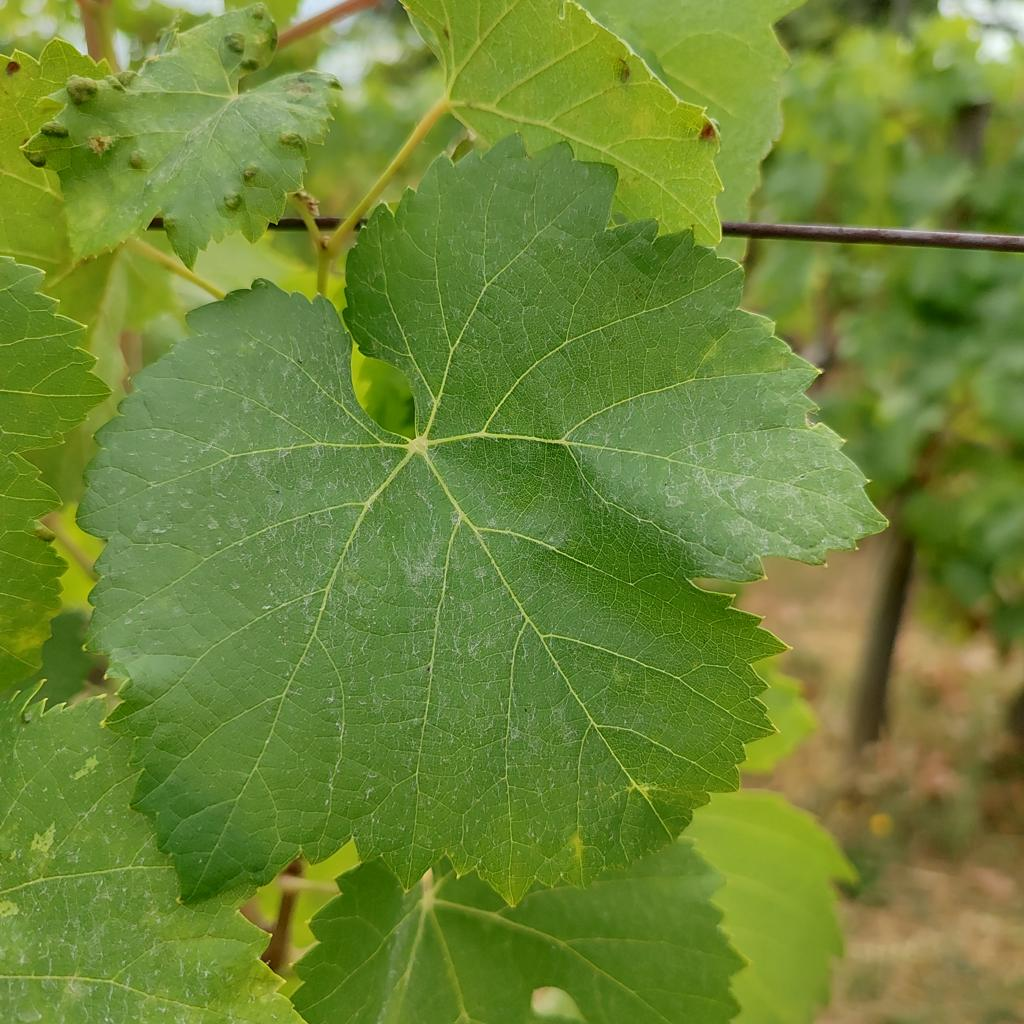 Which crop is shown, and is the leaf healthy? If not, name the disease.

grapevine, healthy
